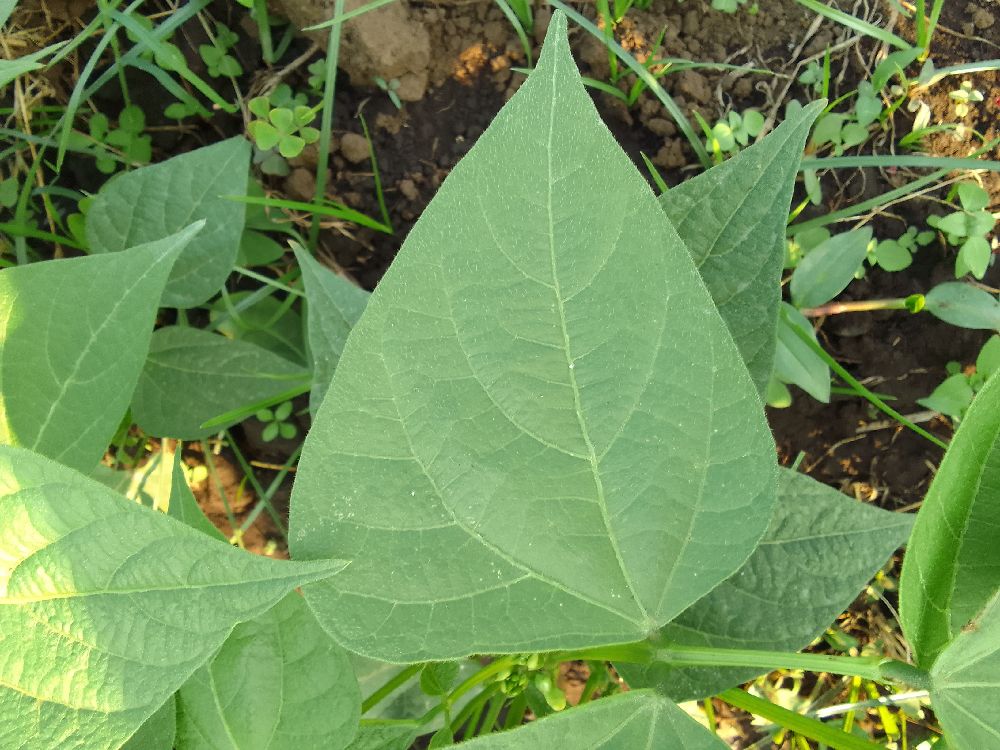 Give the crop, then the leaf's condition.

common bean, healthy
